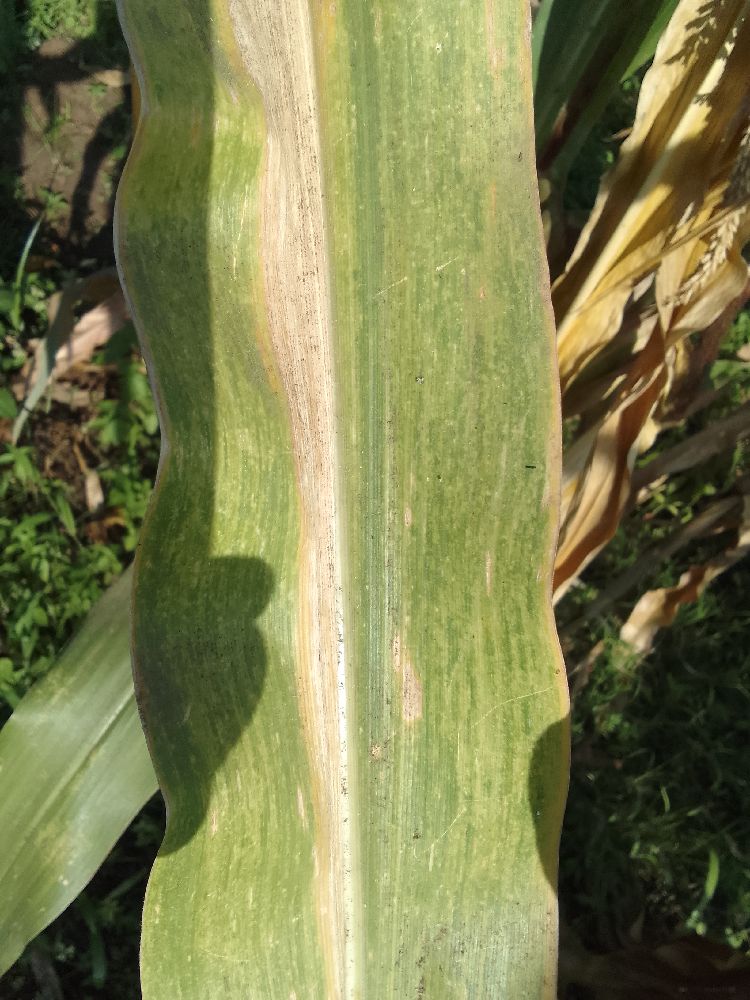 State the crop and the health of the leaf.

maize, maize lethal necrosis
